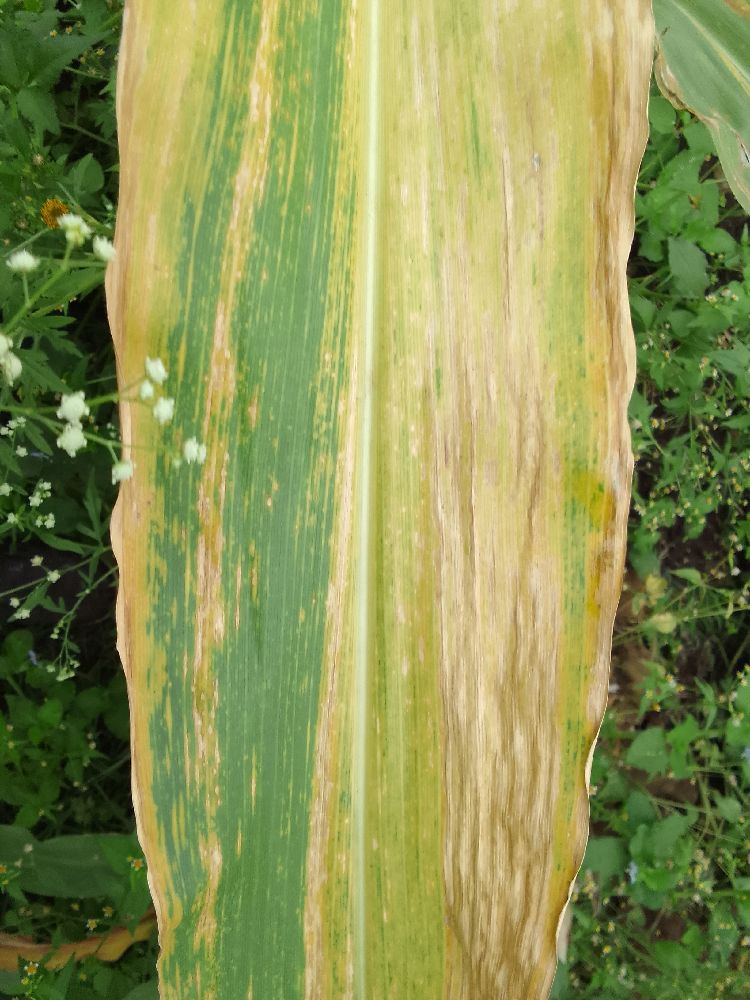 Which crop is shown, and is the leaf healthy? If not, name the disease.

maize, maize lethal necrosis
